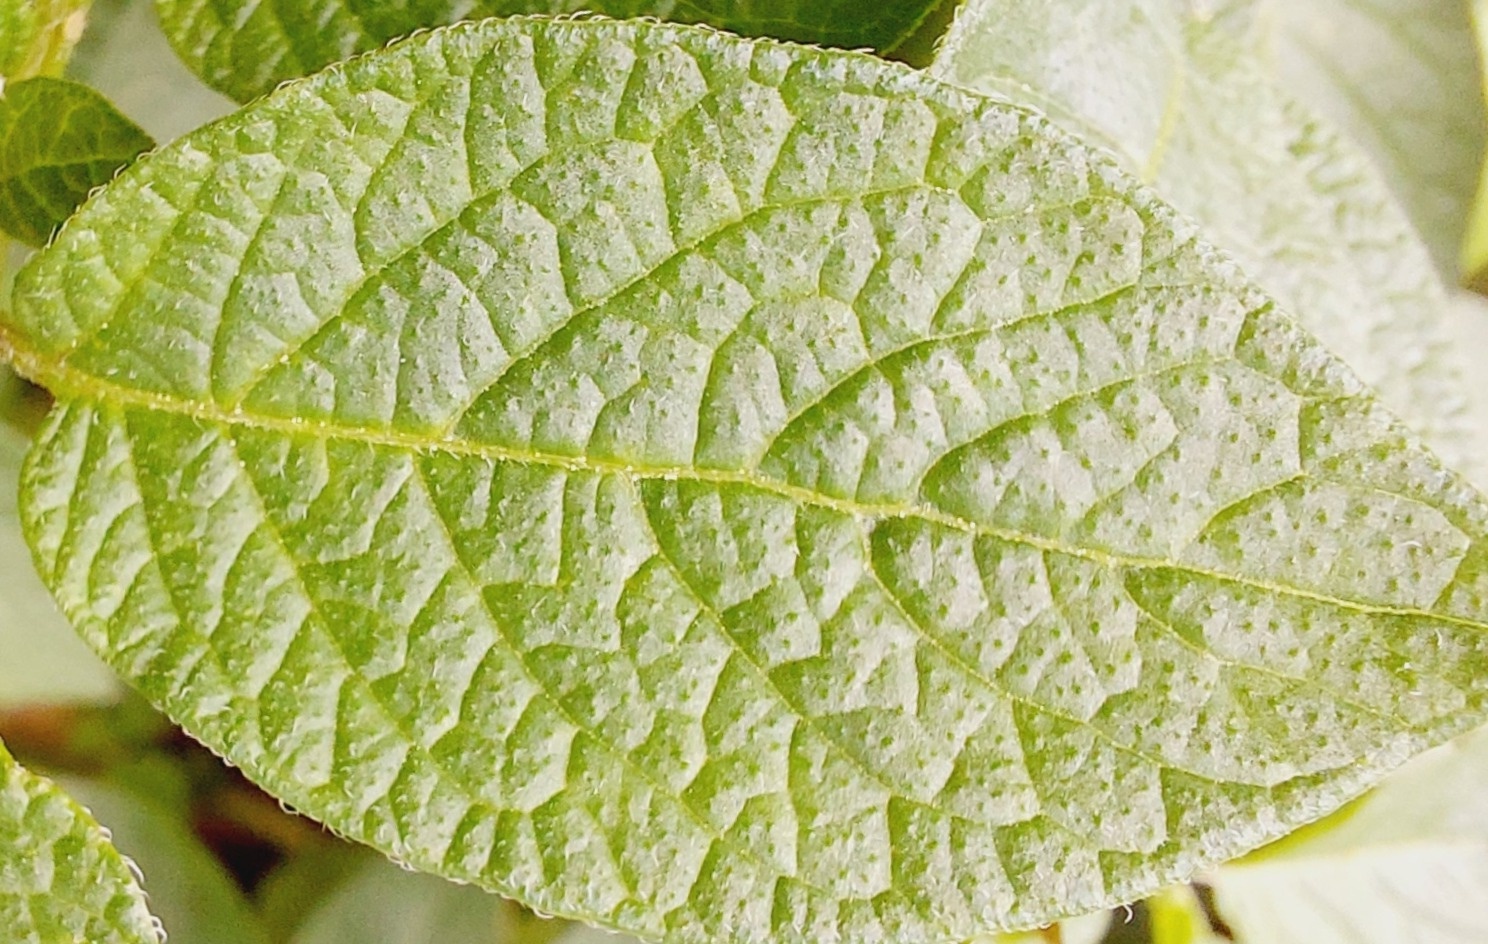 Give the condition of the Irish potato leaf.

healthy
